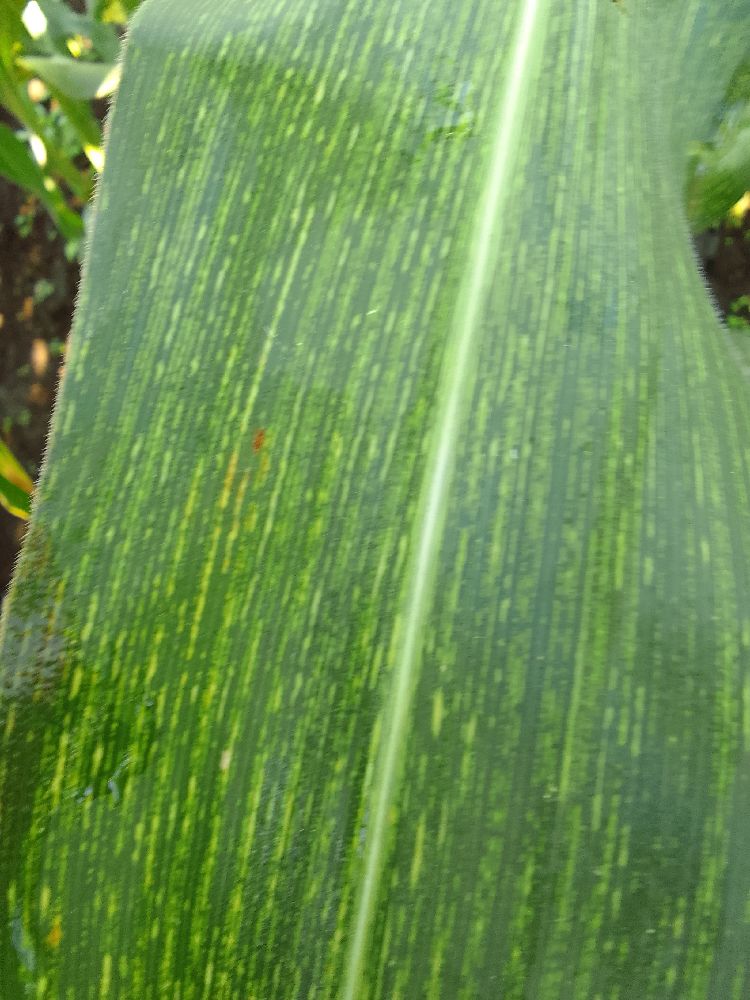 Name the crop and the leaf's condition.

maize, maize streak virus
